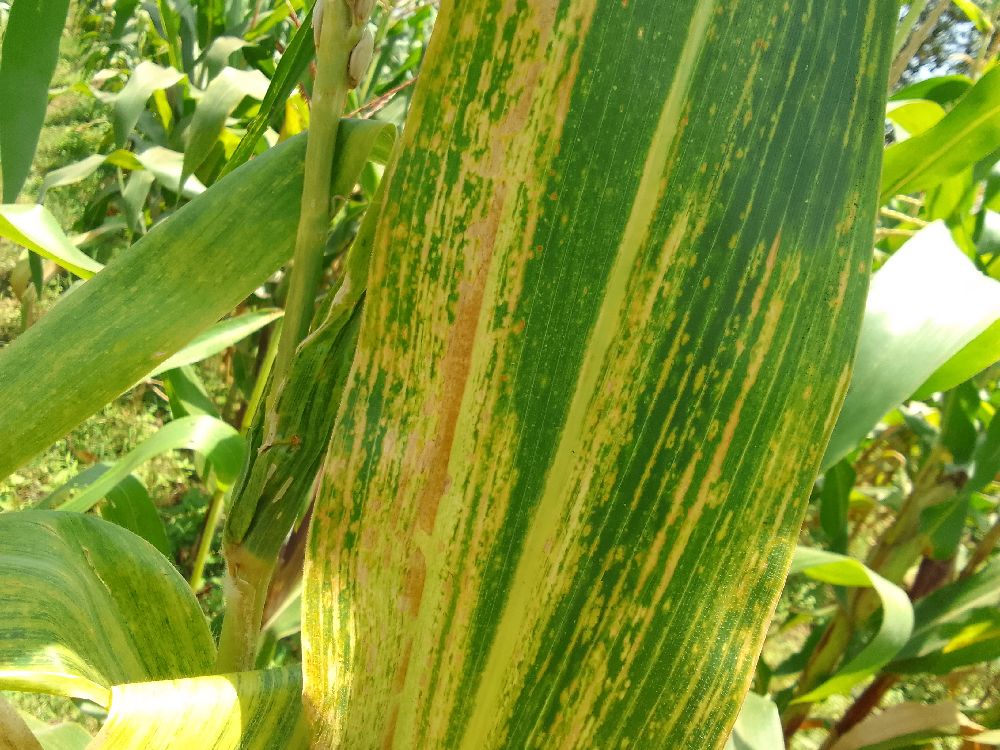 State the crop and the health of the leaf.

maize, maize lethal necrosis
